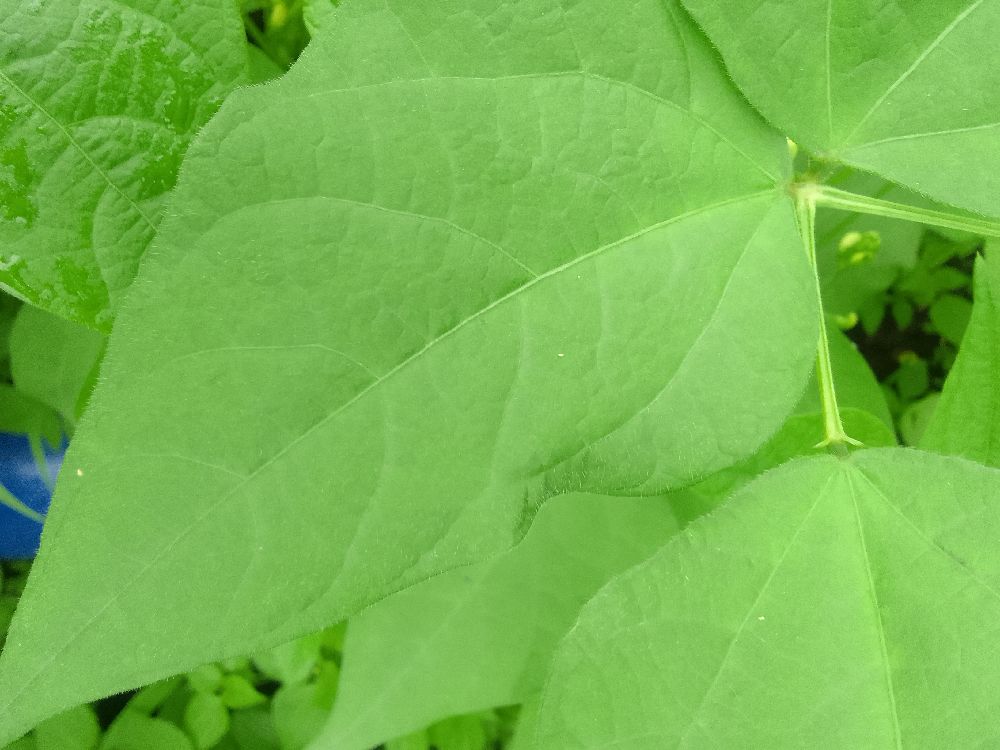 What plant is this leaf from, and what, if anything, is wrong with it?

common bean, healthy
